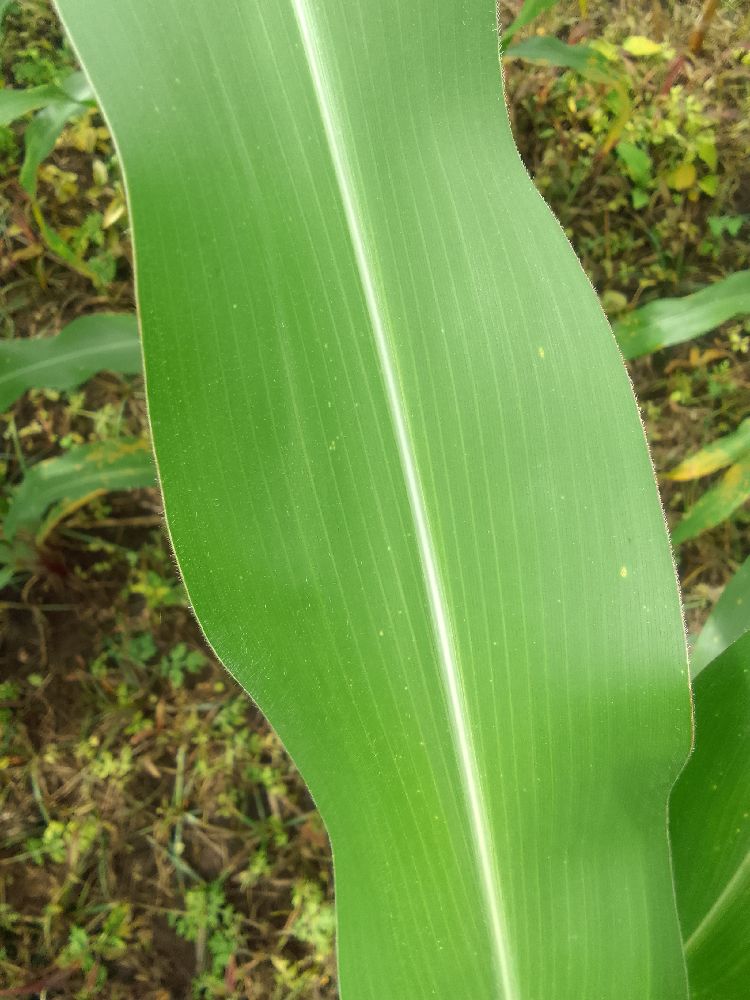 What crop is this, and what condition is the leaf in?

maize, healthy
